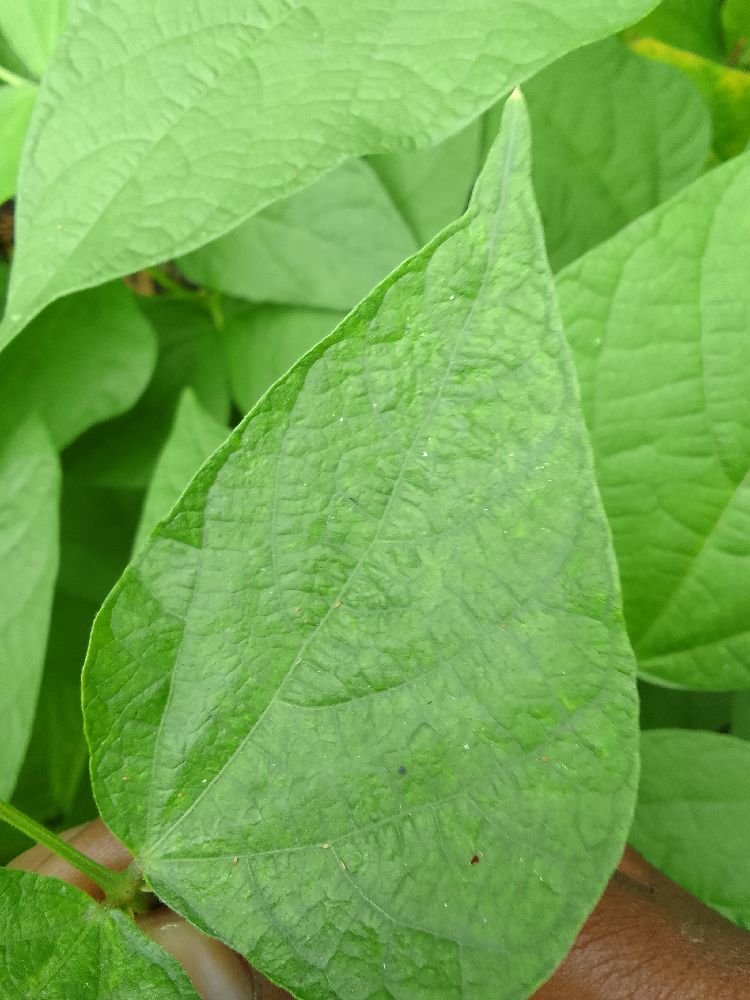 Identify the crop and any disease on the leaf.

common bean, healthy
